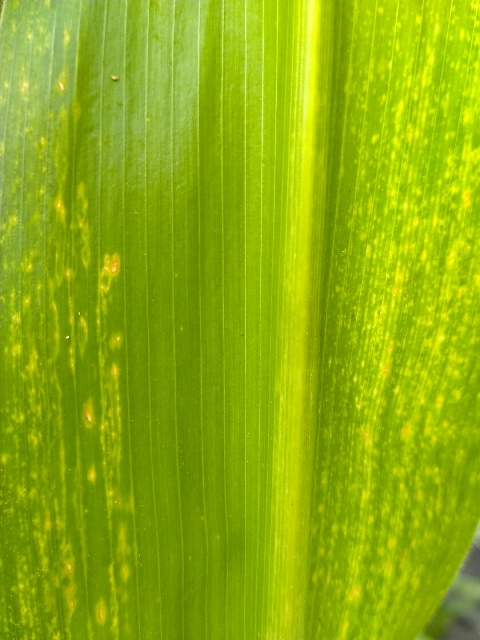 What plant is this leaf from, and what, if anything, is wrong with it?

maize, maize lethal necrosis
